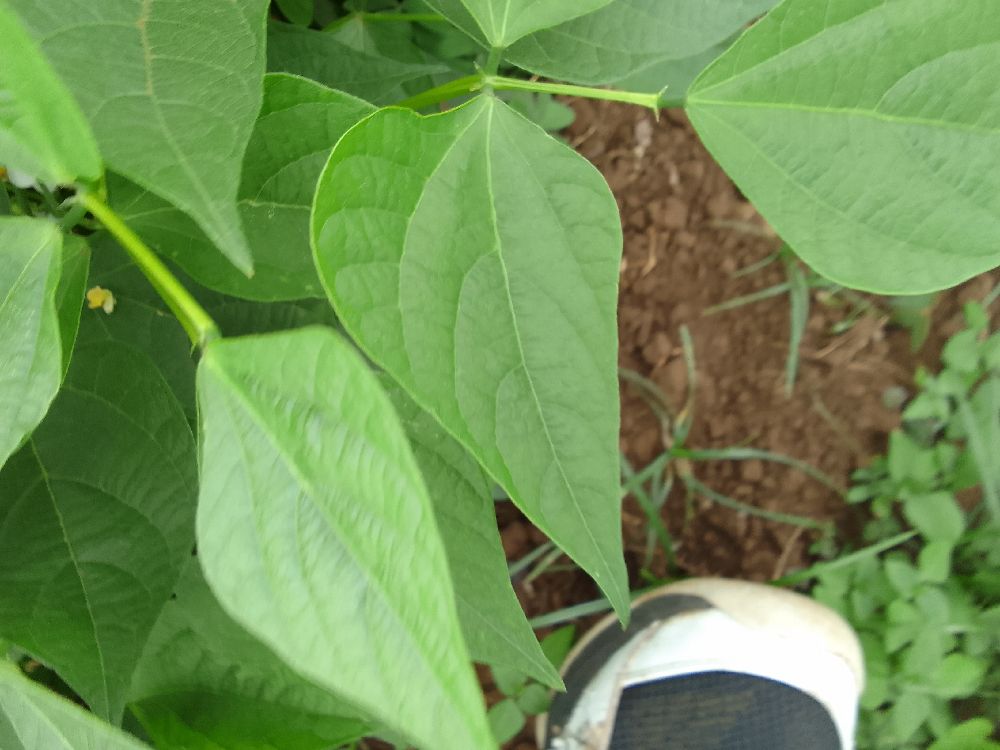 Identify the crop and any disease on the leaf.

common bean, healthy
